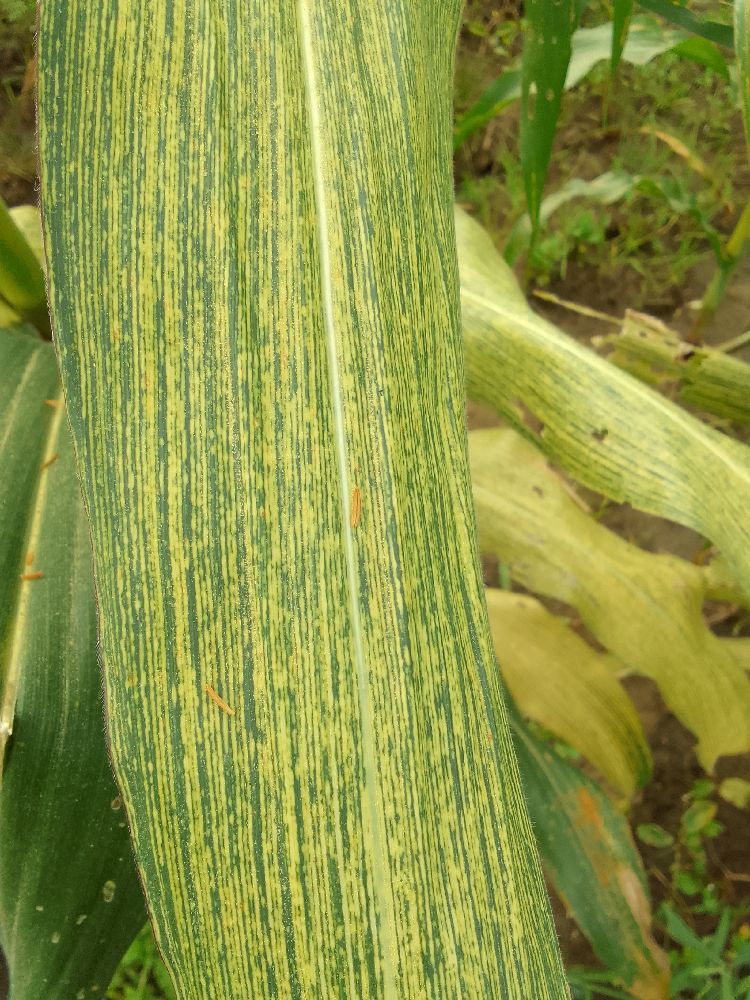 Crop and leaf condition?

maize, maize streak virus
